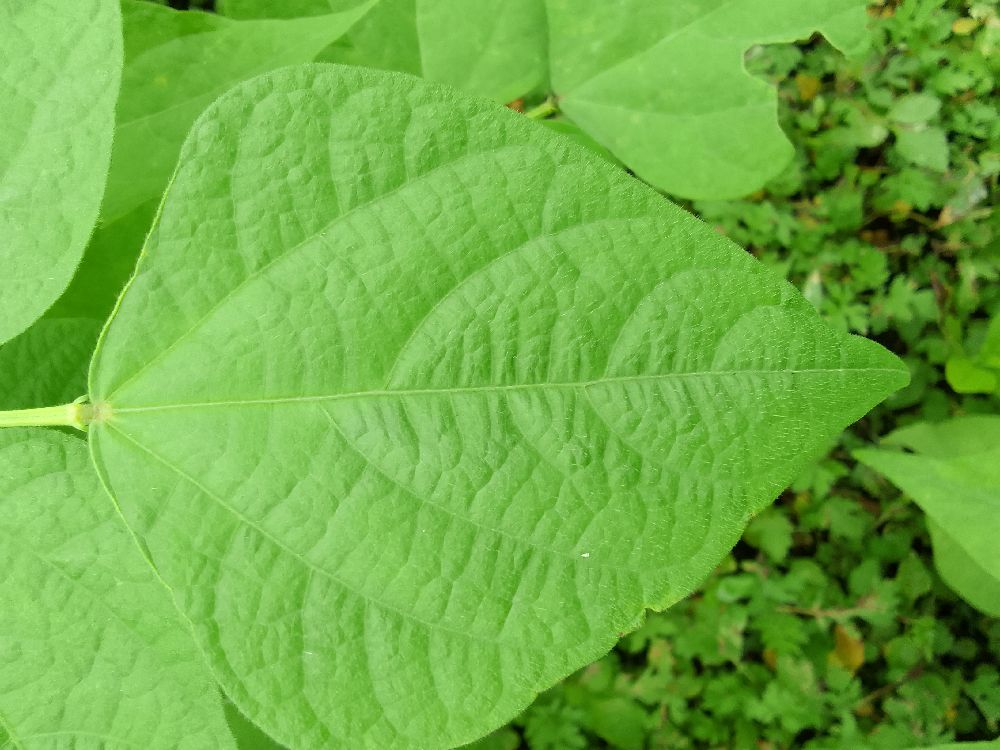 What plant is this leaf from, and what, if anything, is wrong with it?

common bean, healthy
